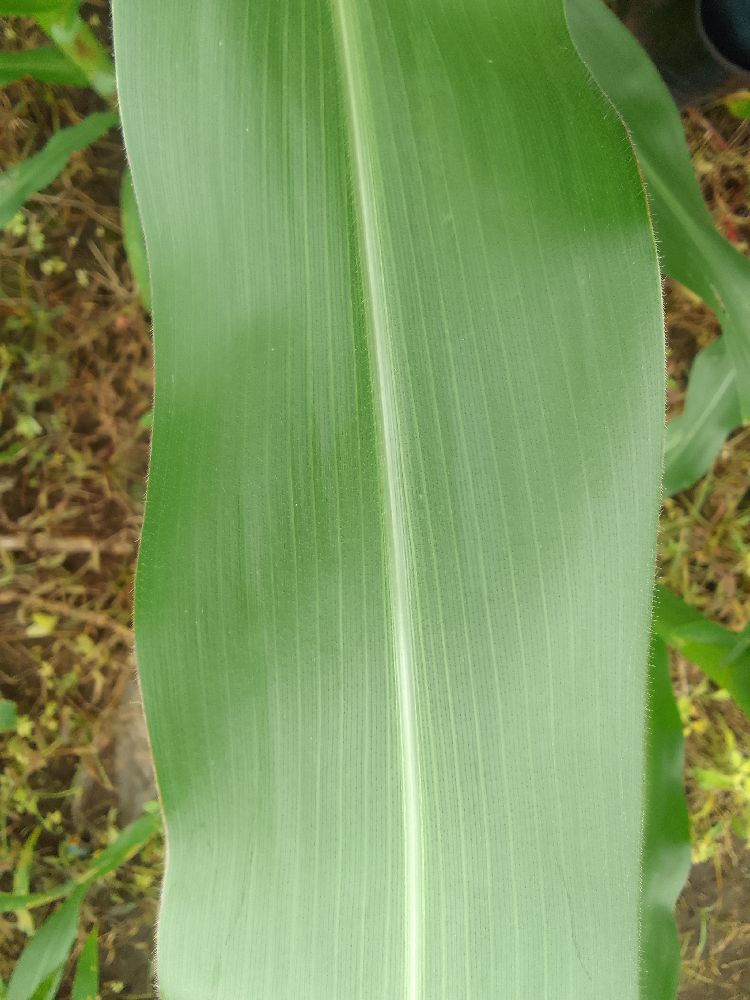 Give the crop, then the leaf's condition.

maize, healthy
